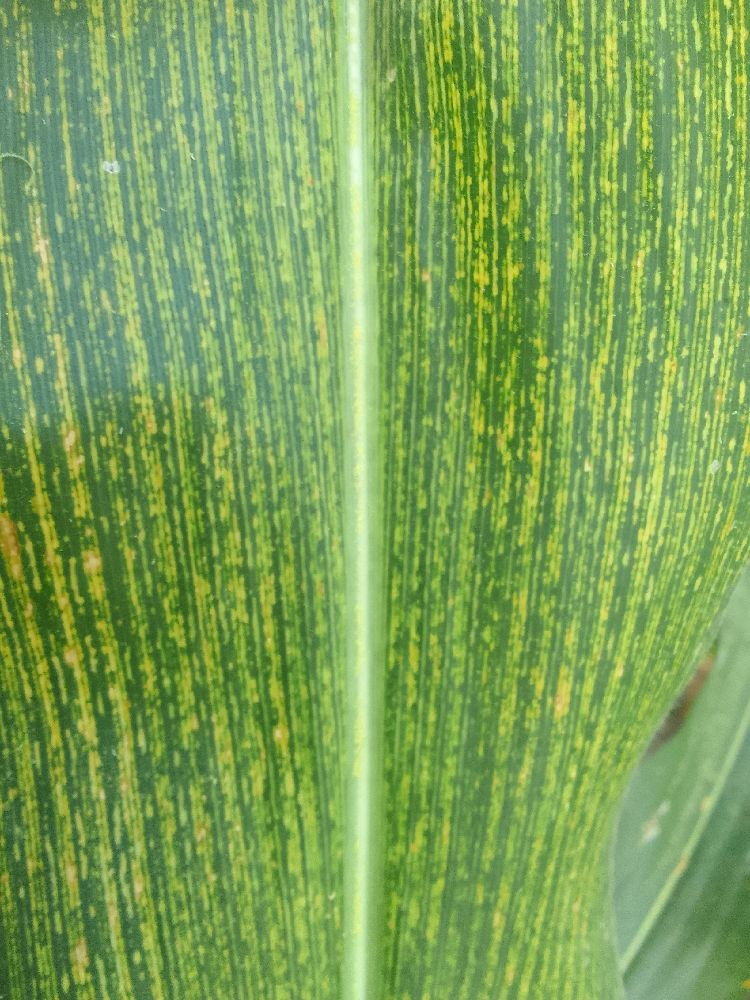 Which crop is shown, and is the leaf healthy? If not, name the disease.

maize, maize streak virus
